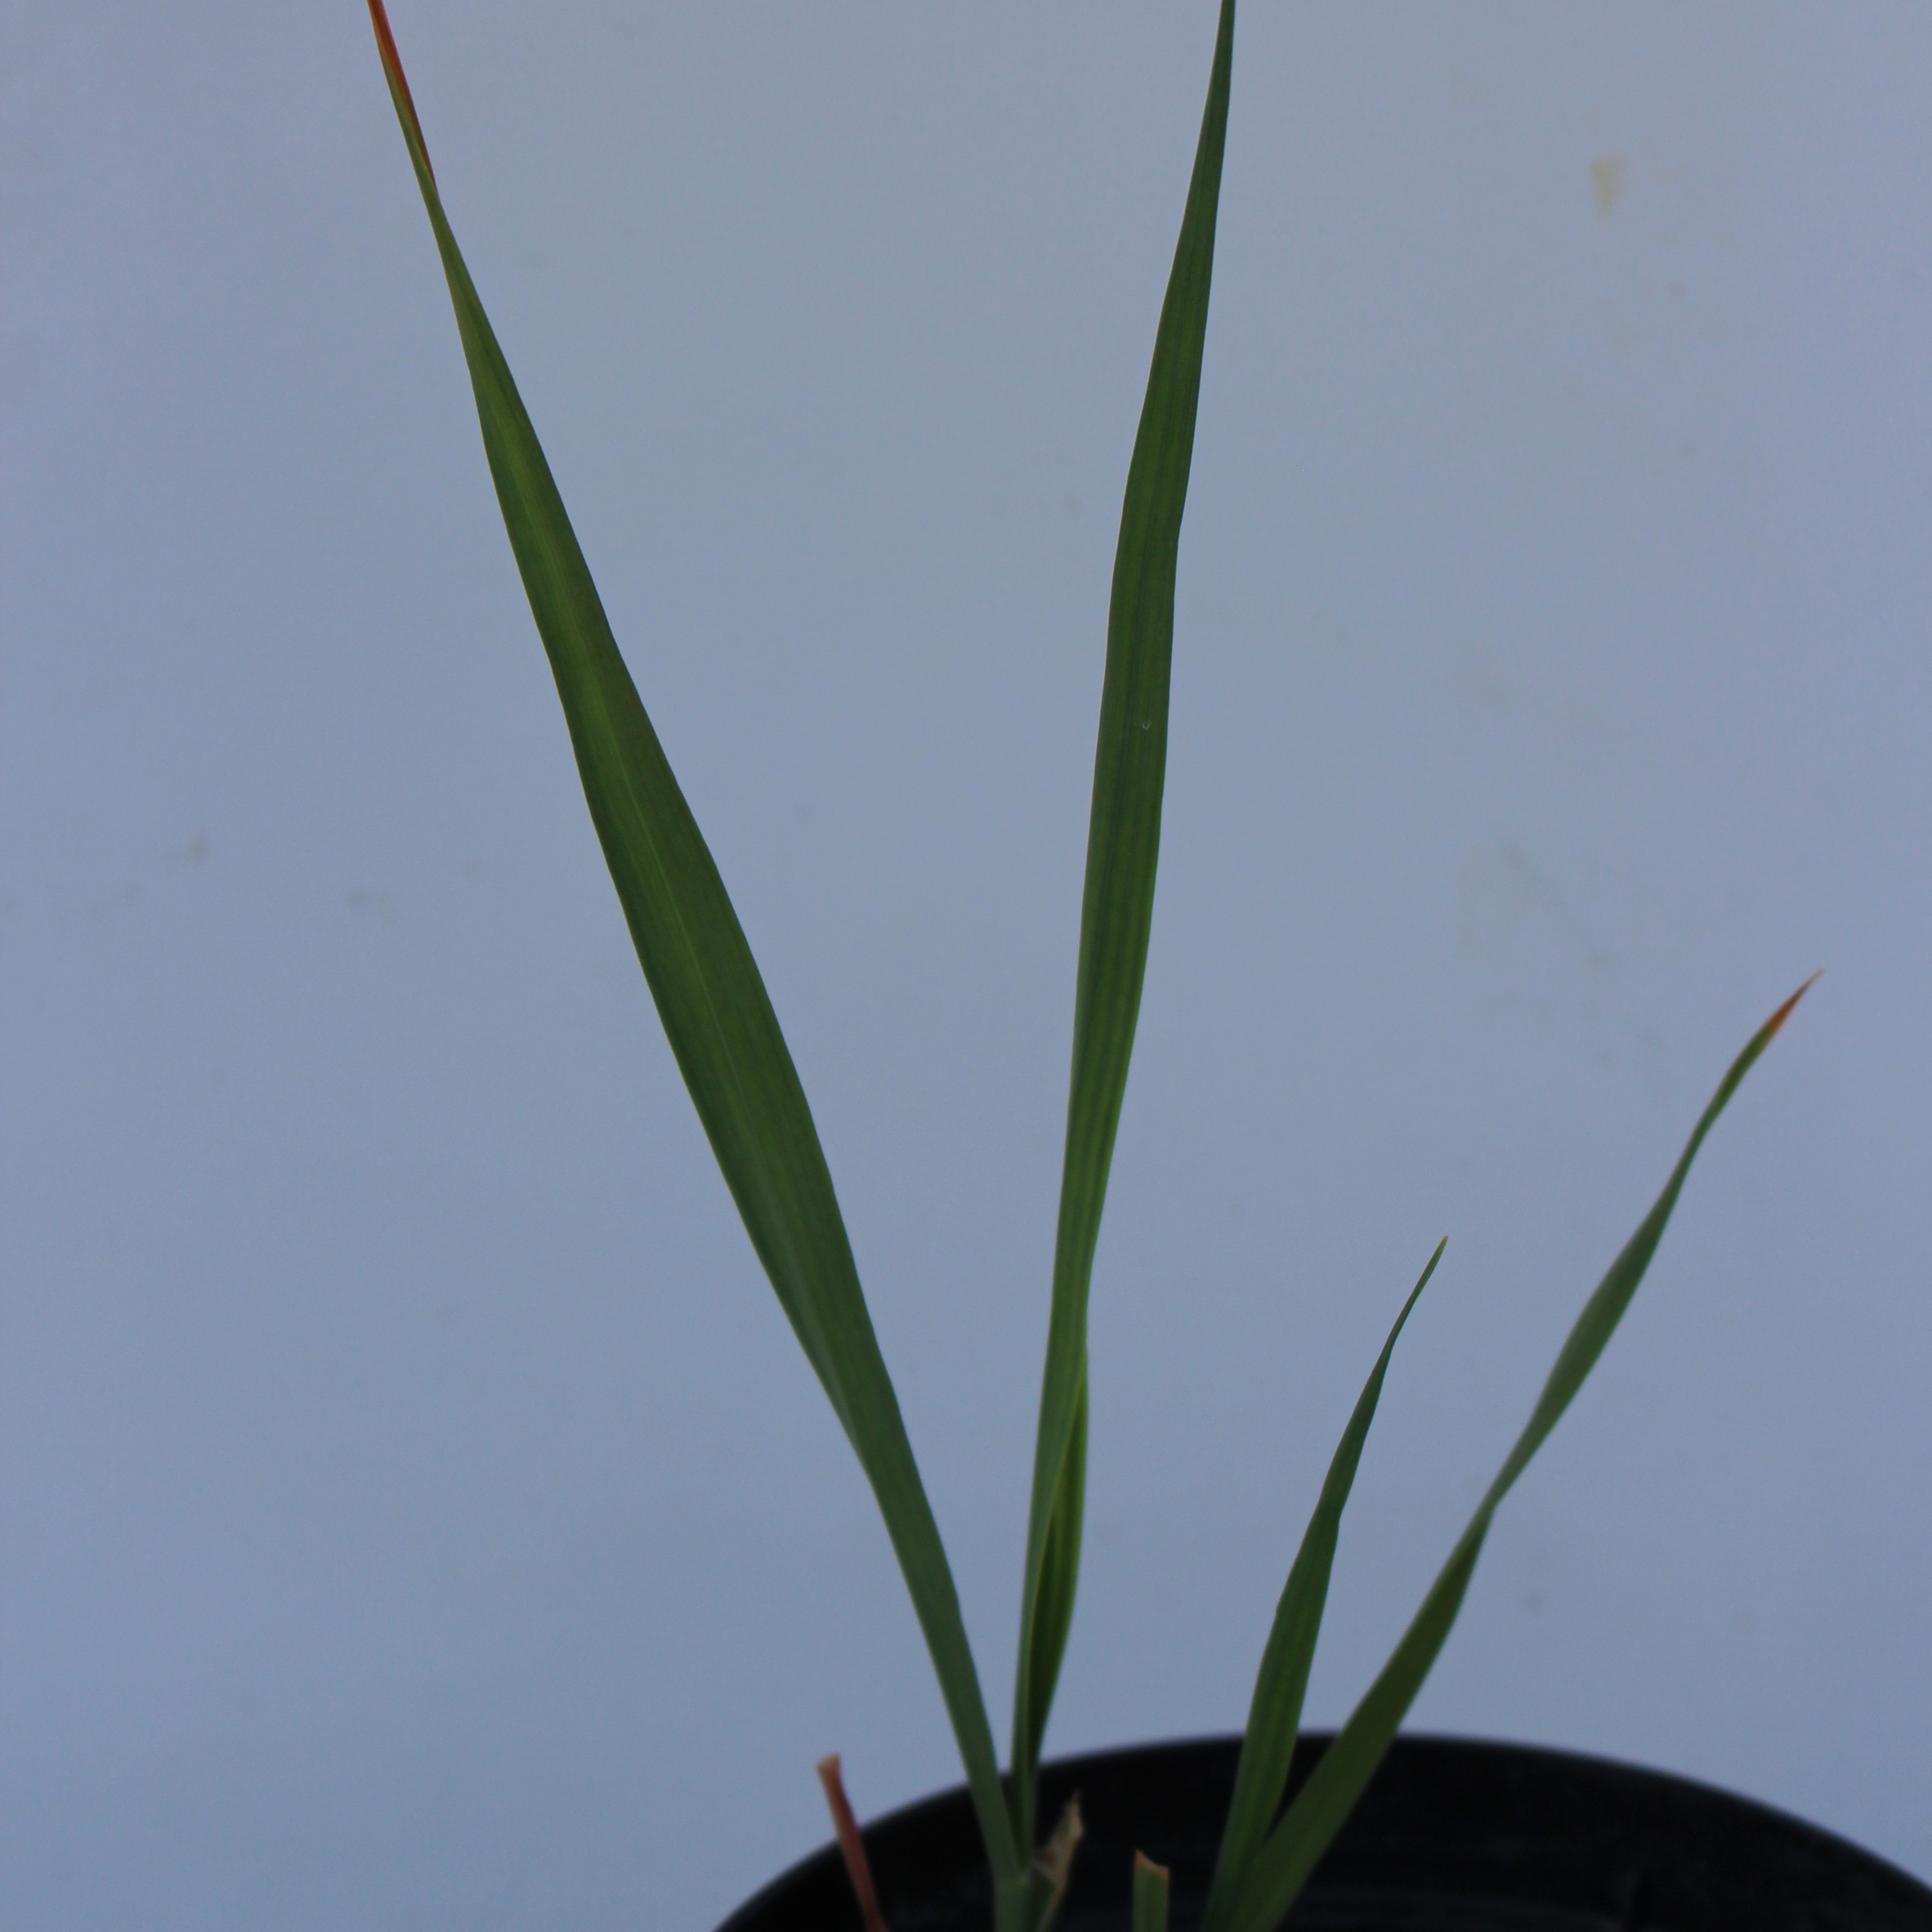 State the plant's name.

Avena sterilis
